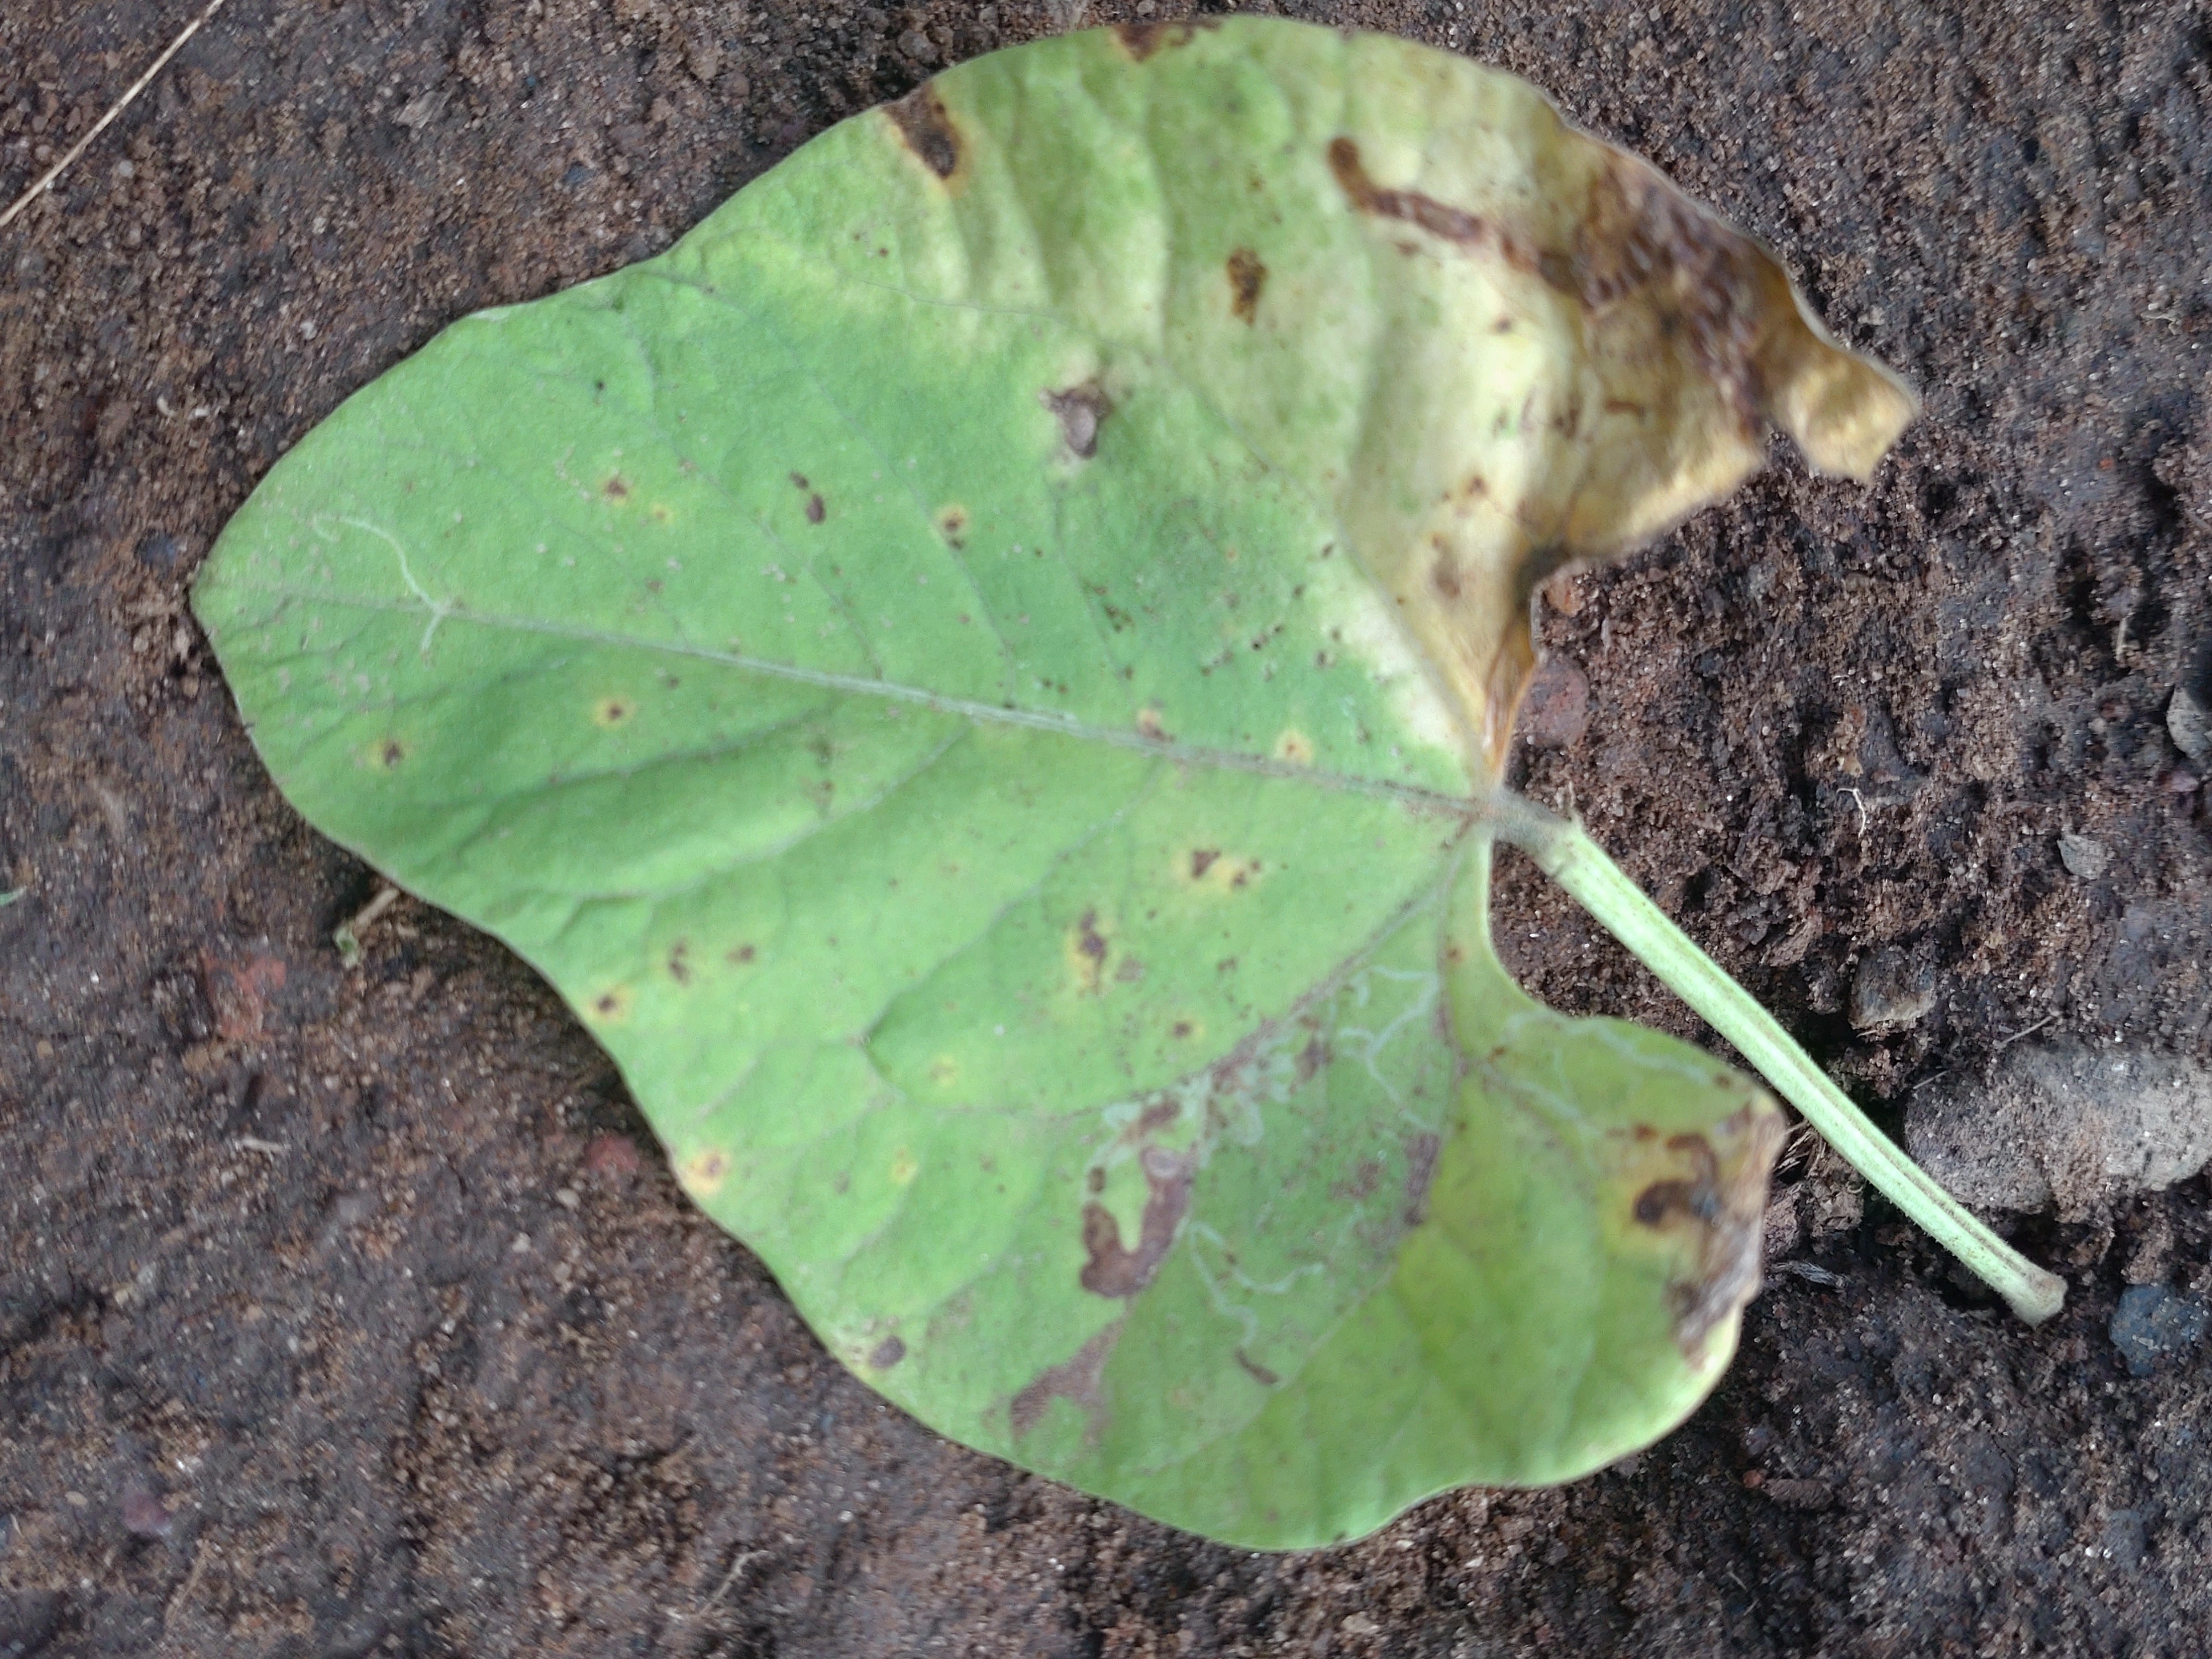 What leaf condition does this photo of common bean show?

anthracnose
